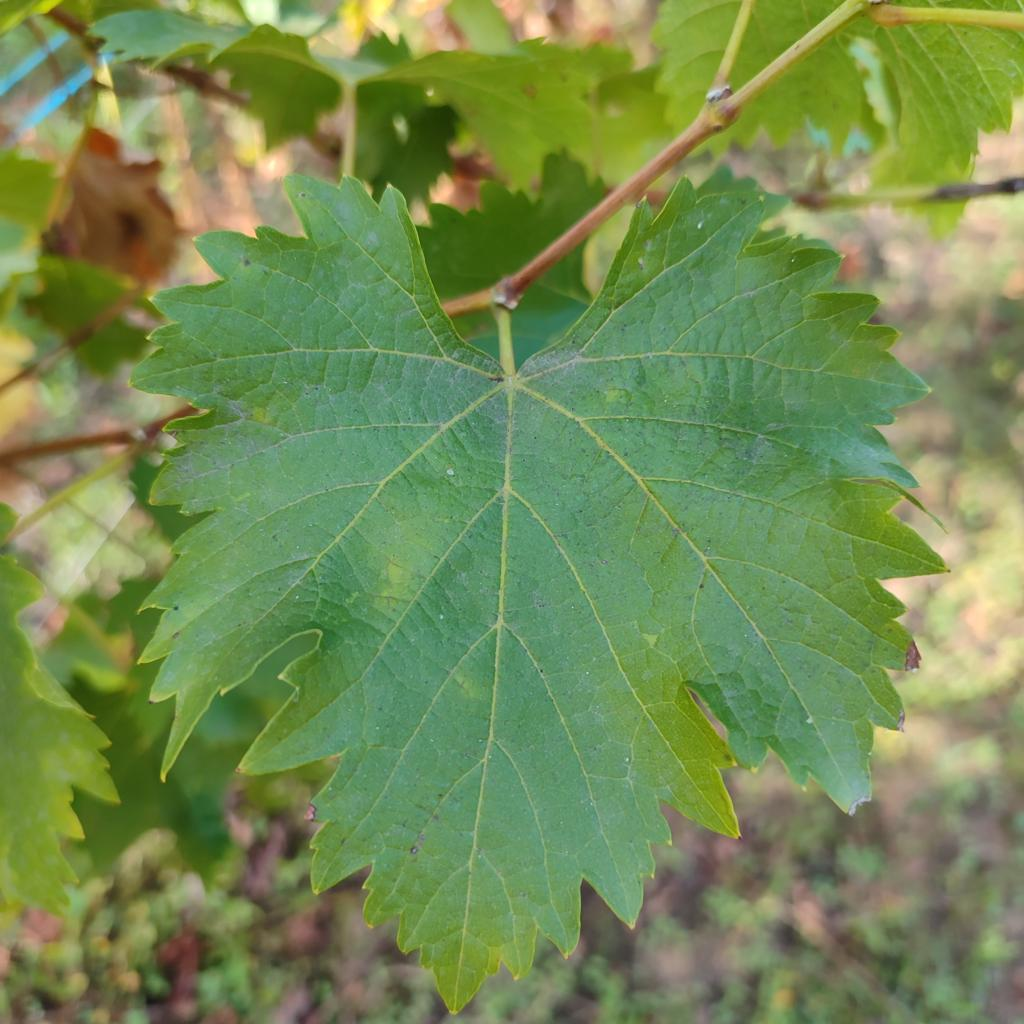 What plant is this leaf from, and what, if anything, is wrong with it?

grapevine, powdery mildew
